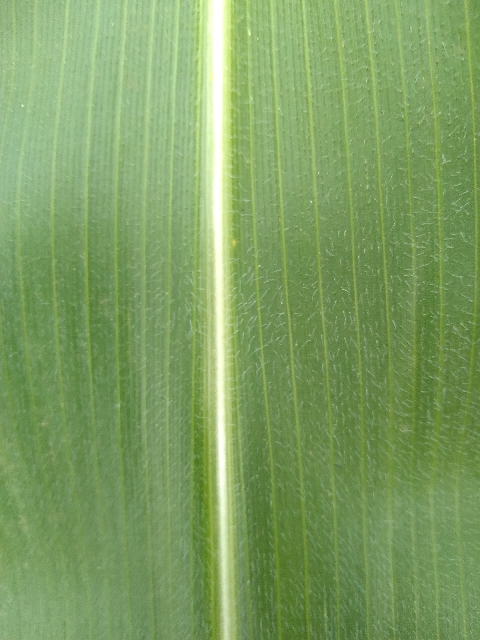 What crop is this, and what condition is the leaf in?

maize, healthy
